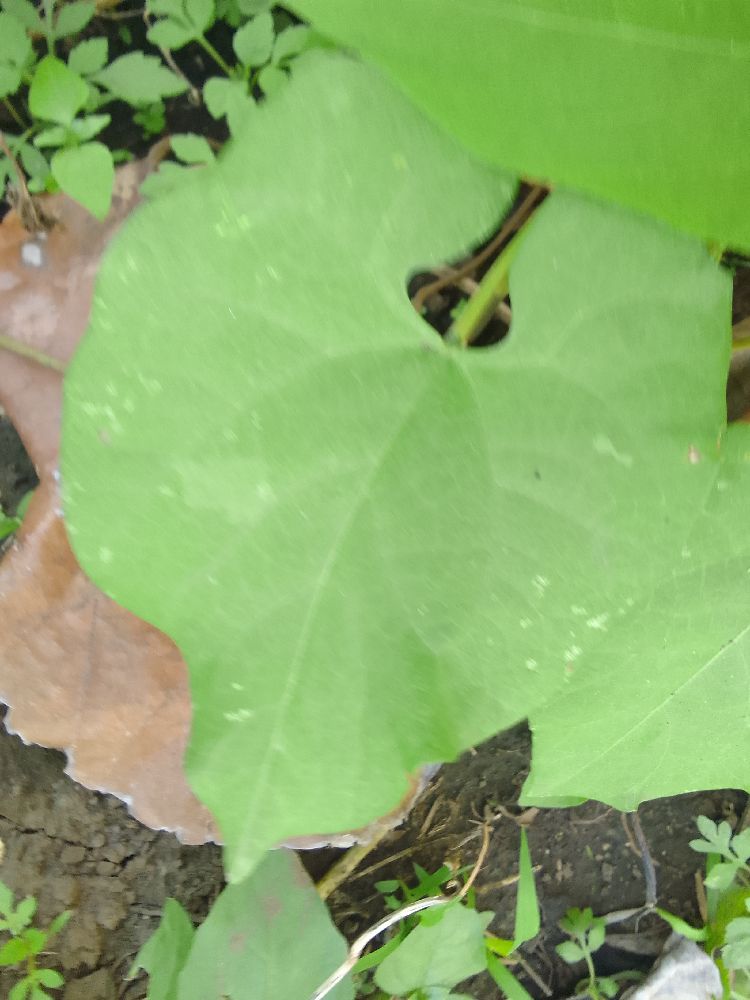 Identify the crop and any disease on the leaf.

common bean, healthy
